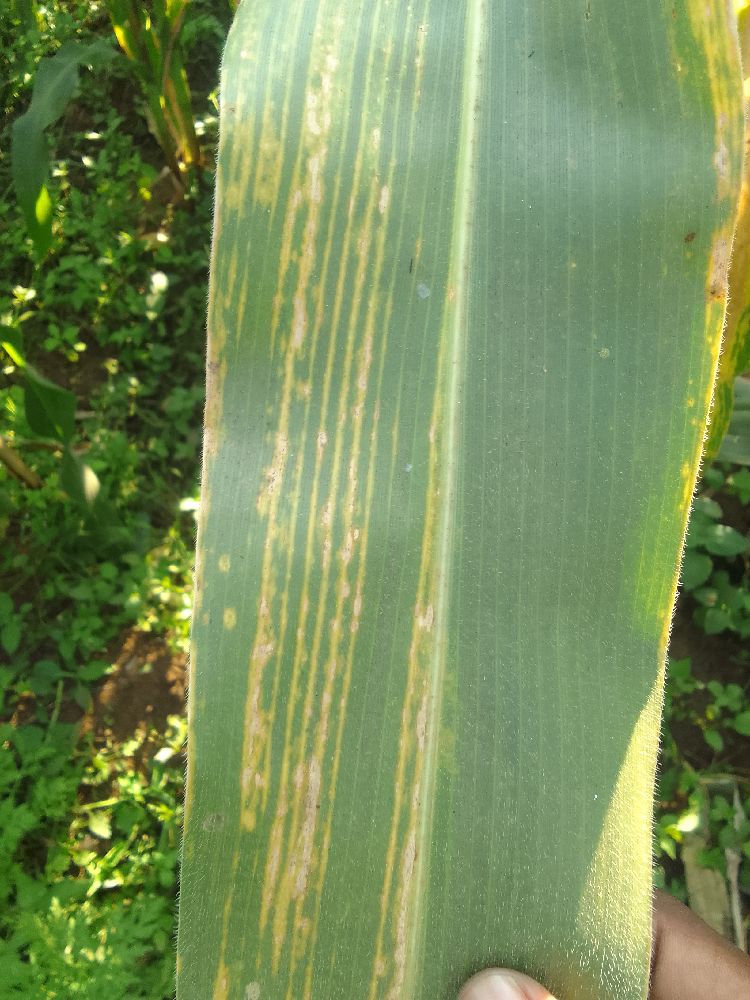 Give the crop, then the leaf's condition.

maize, maize lethal necrosis
